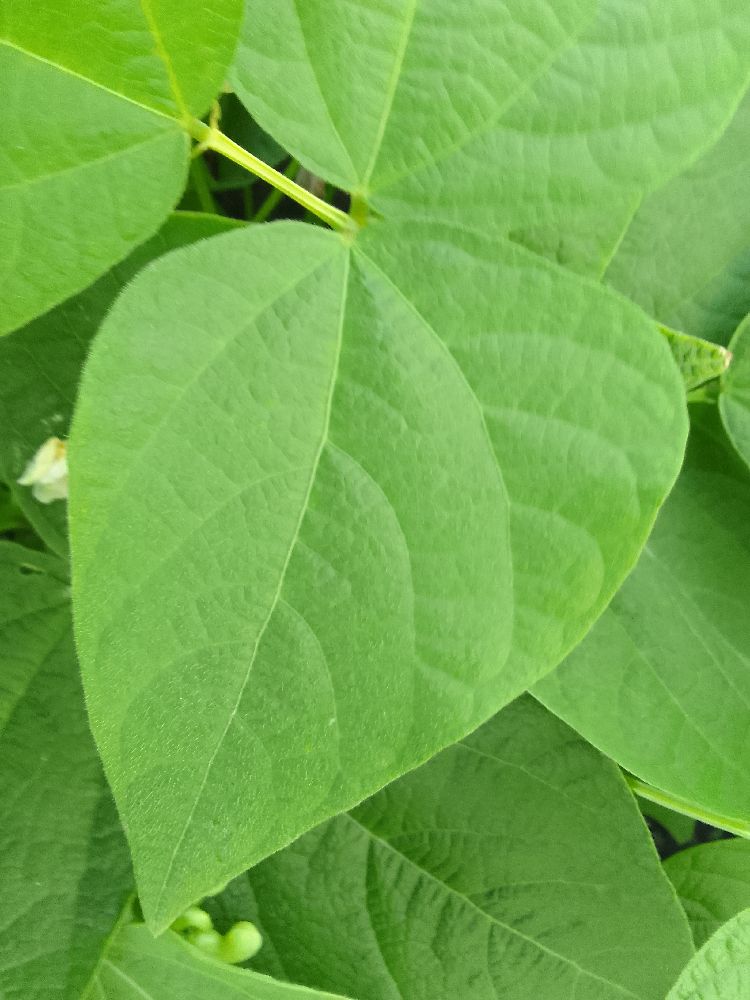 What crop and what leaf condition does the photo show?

common bean, healthy
